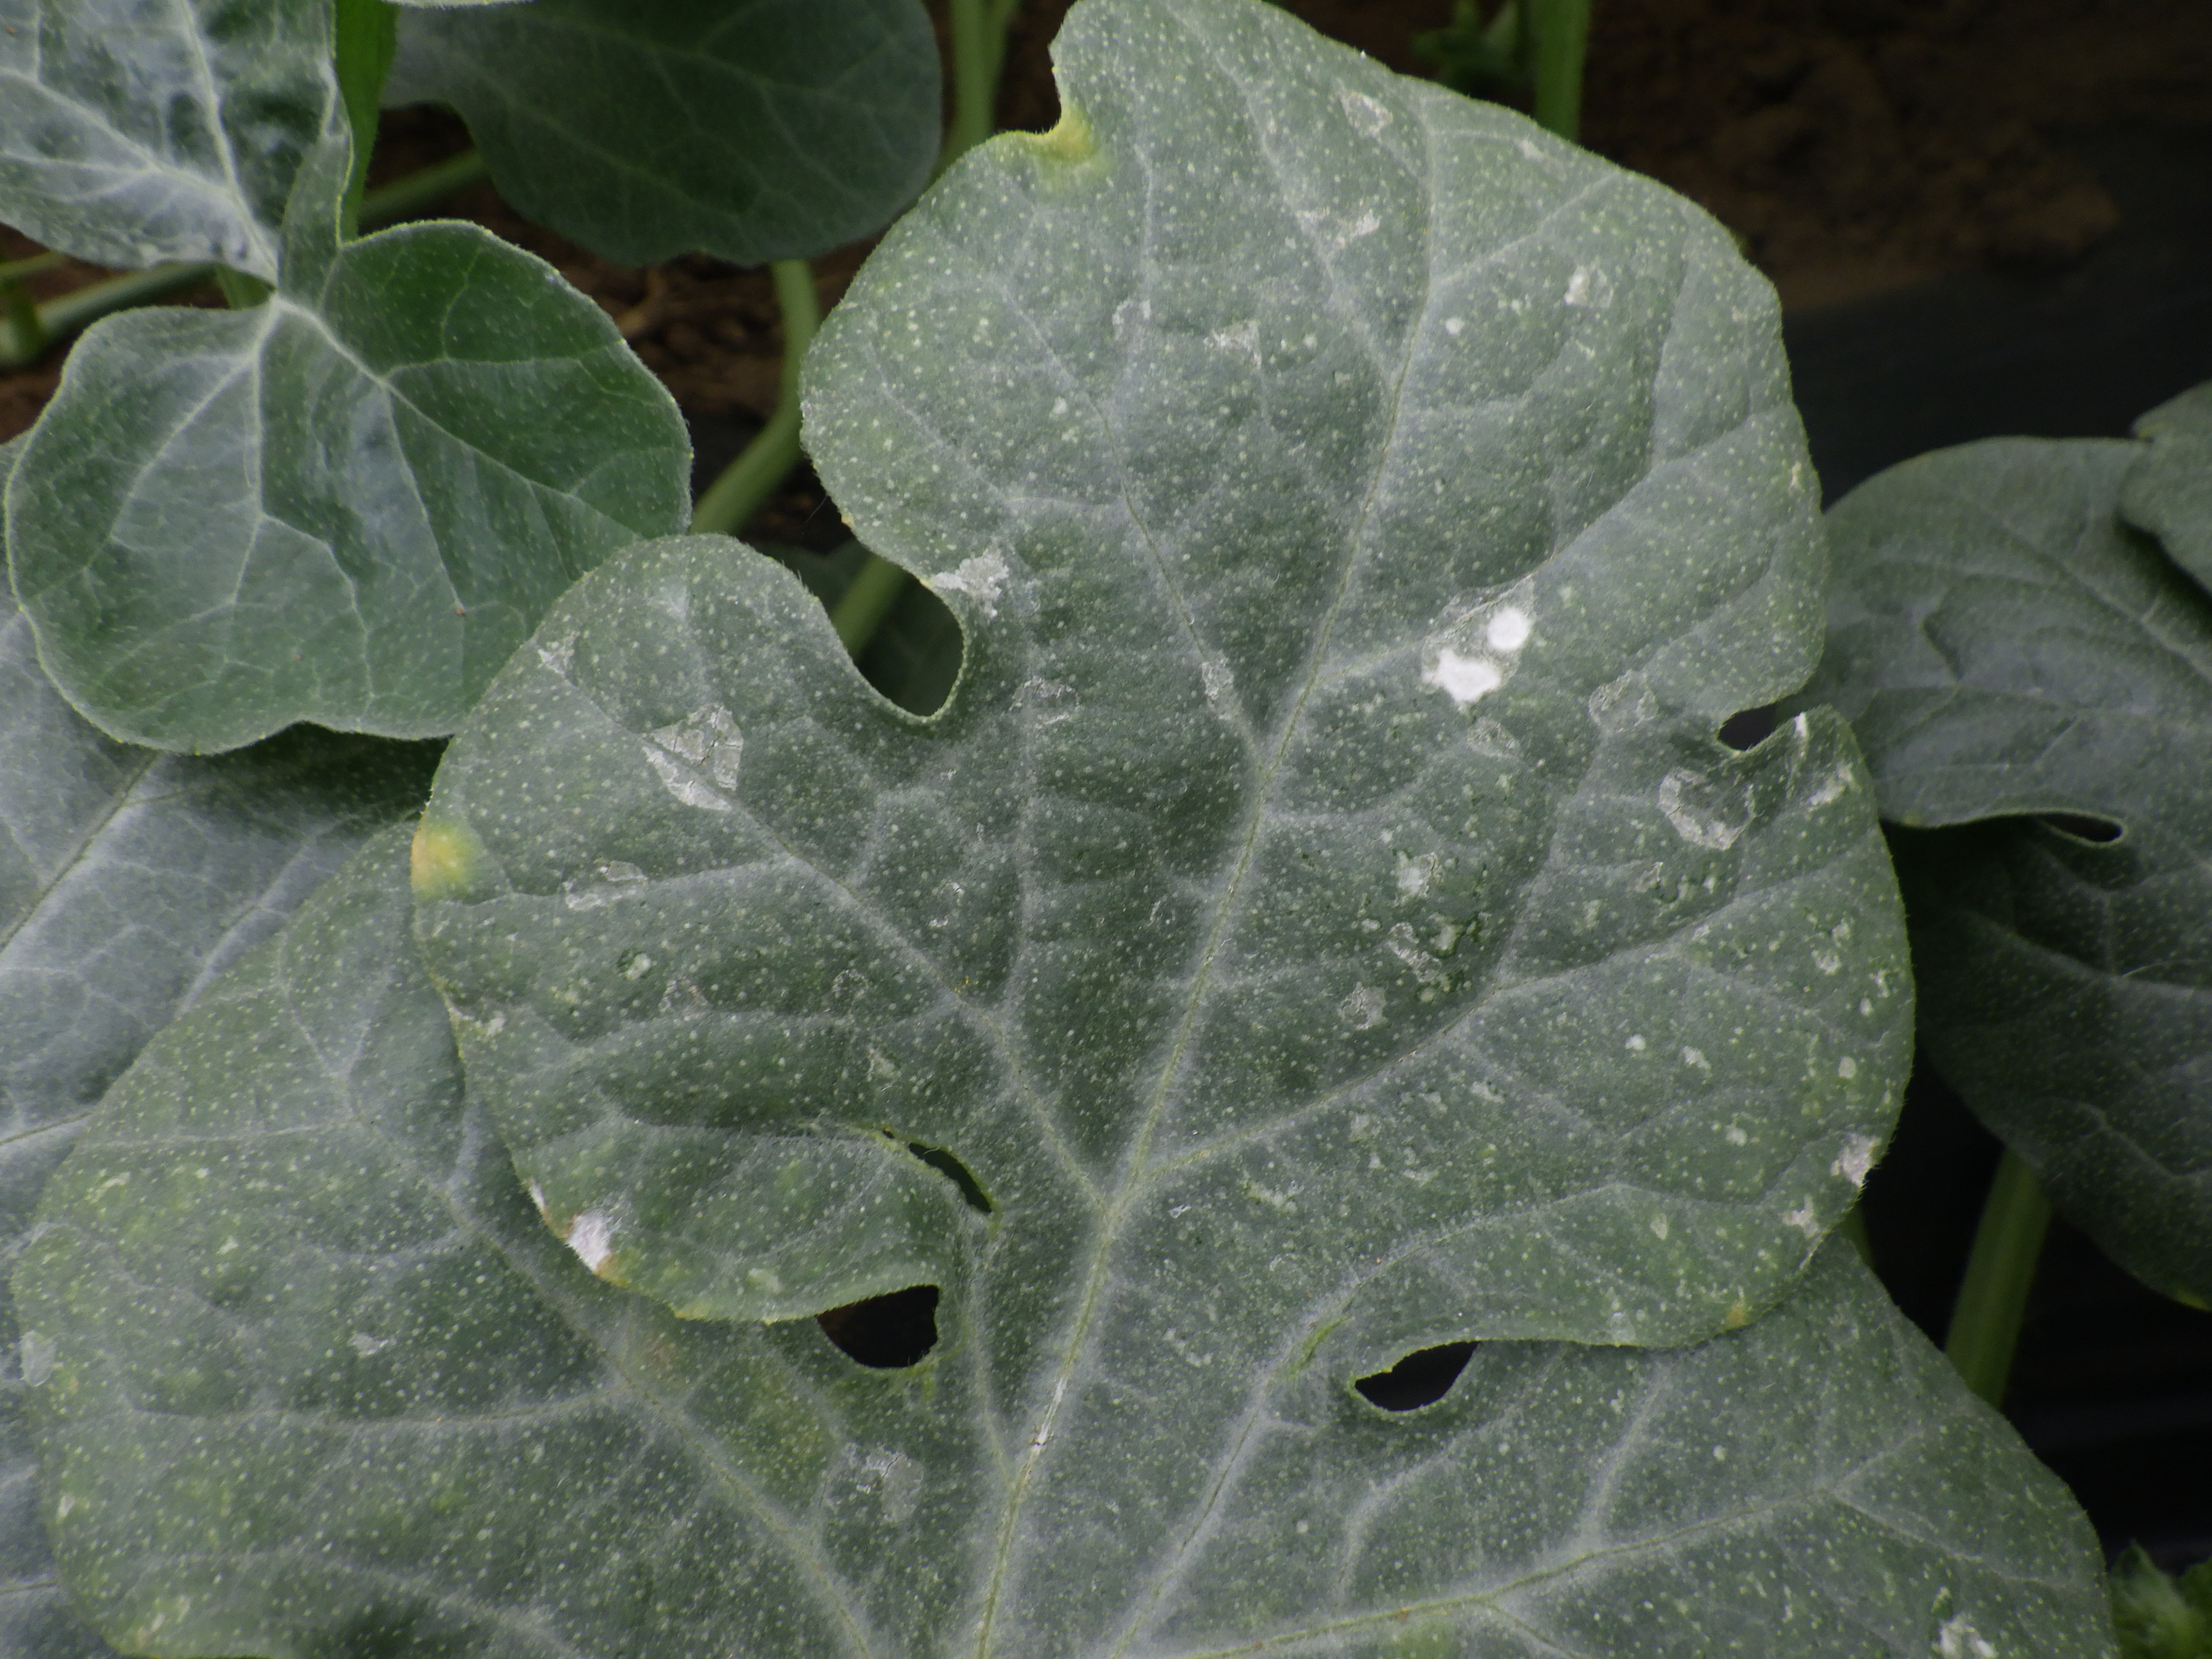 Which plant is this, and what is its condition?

watermelon, chemical damage
